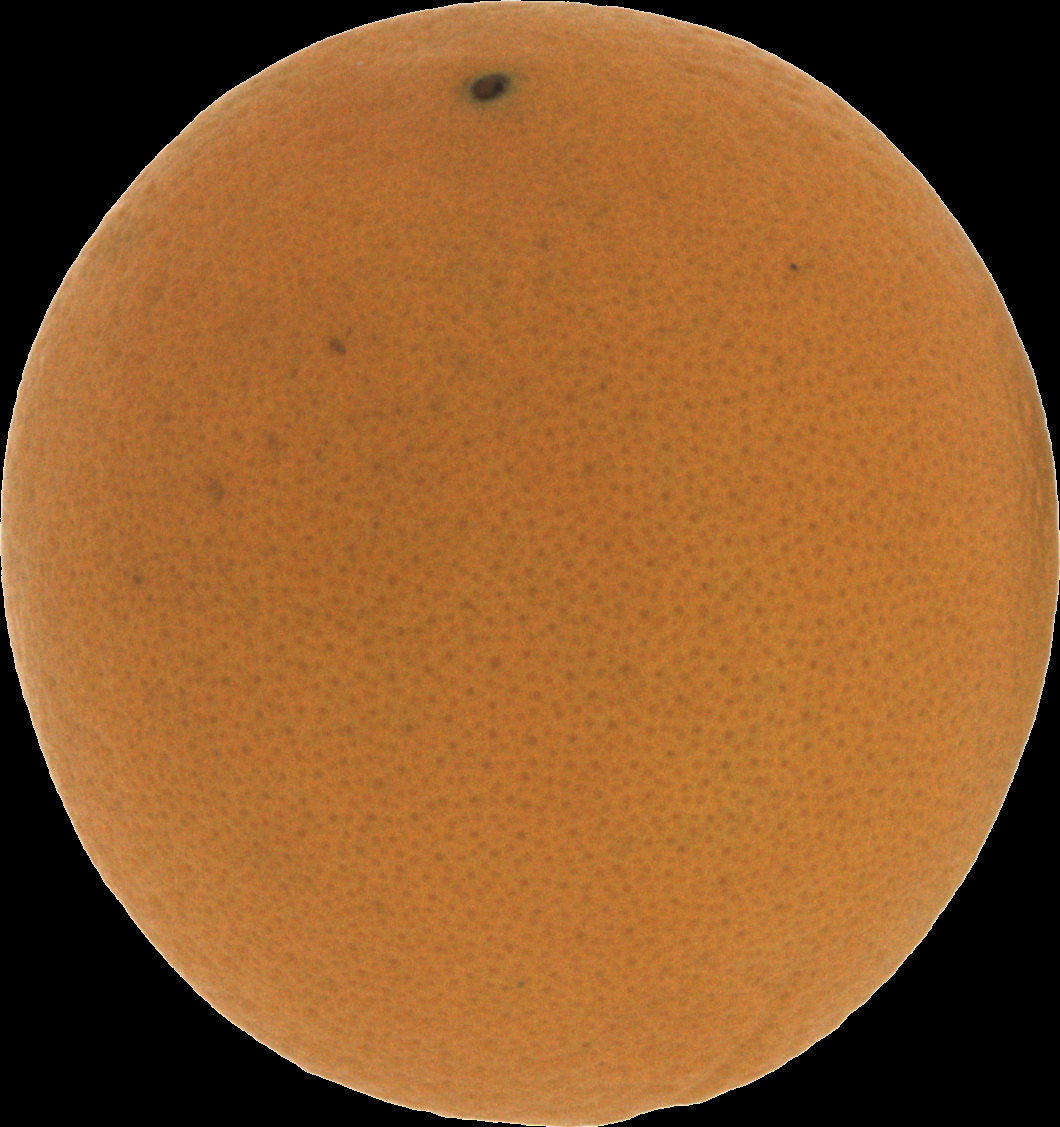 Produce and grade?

orange, good
